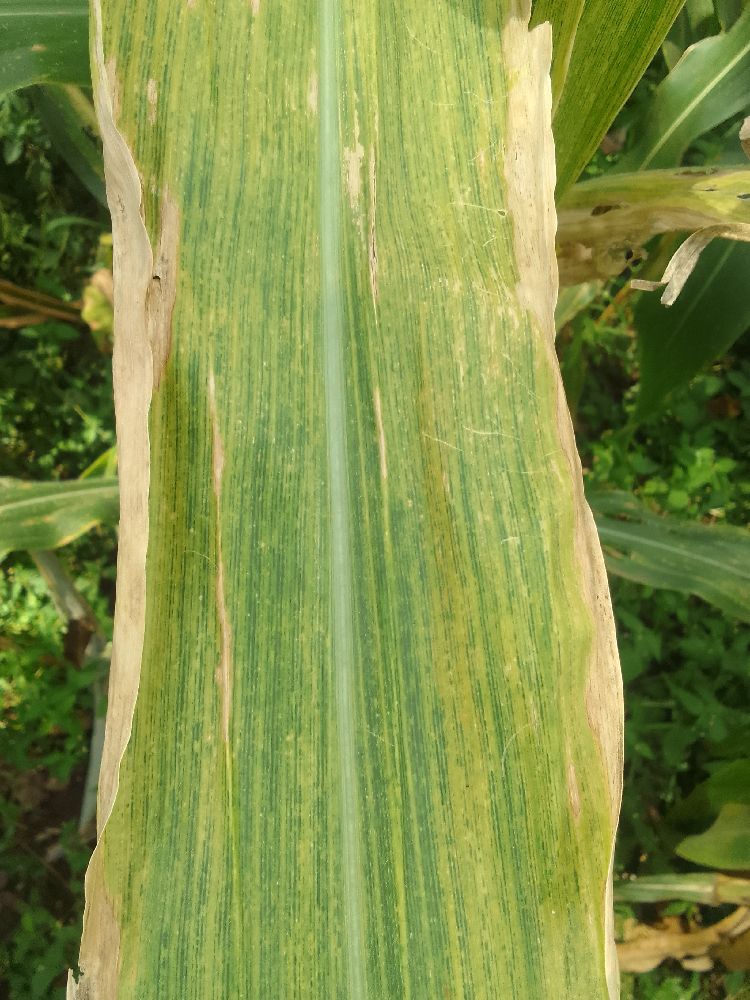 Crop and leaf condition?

maize, maize lethal necrosis
